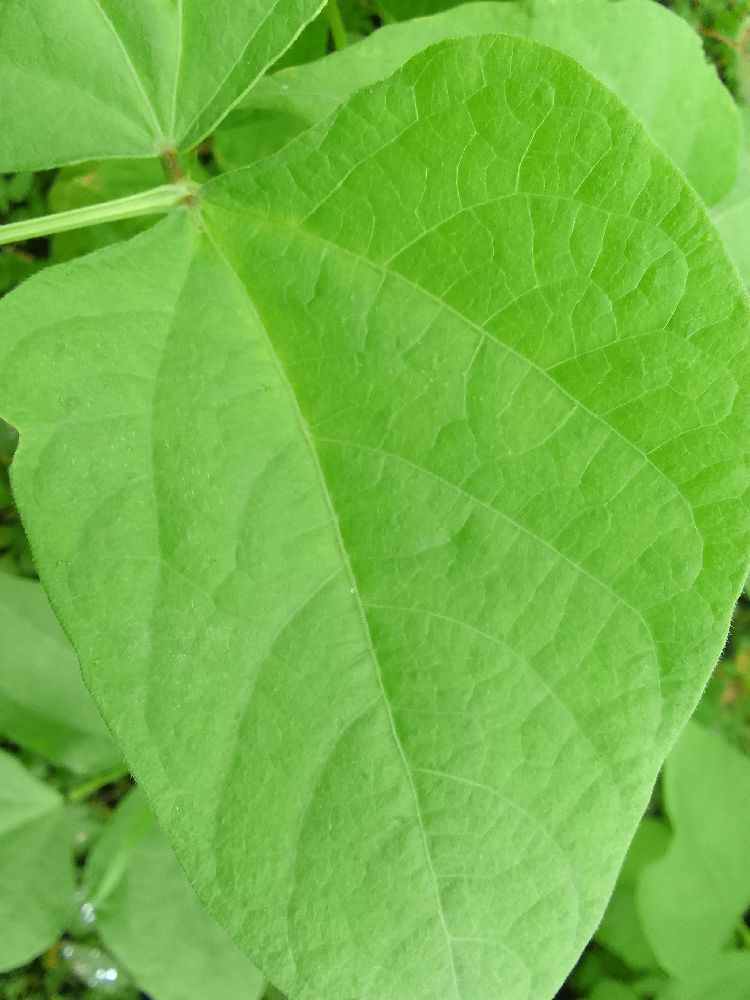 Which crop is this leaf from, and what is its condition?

common bean, healthy
